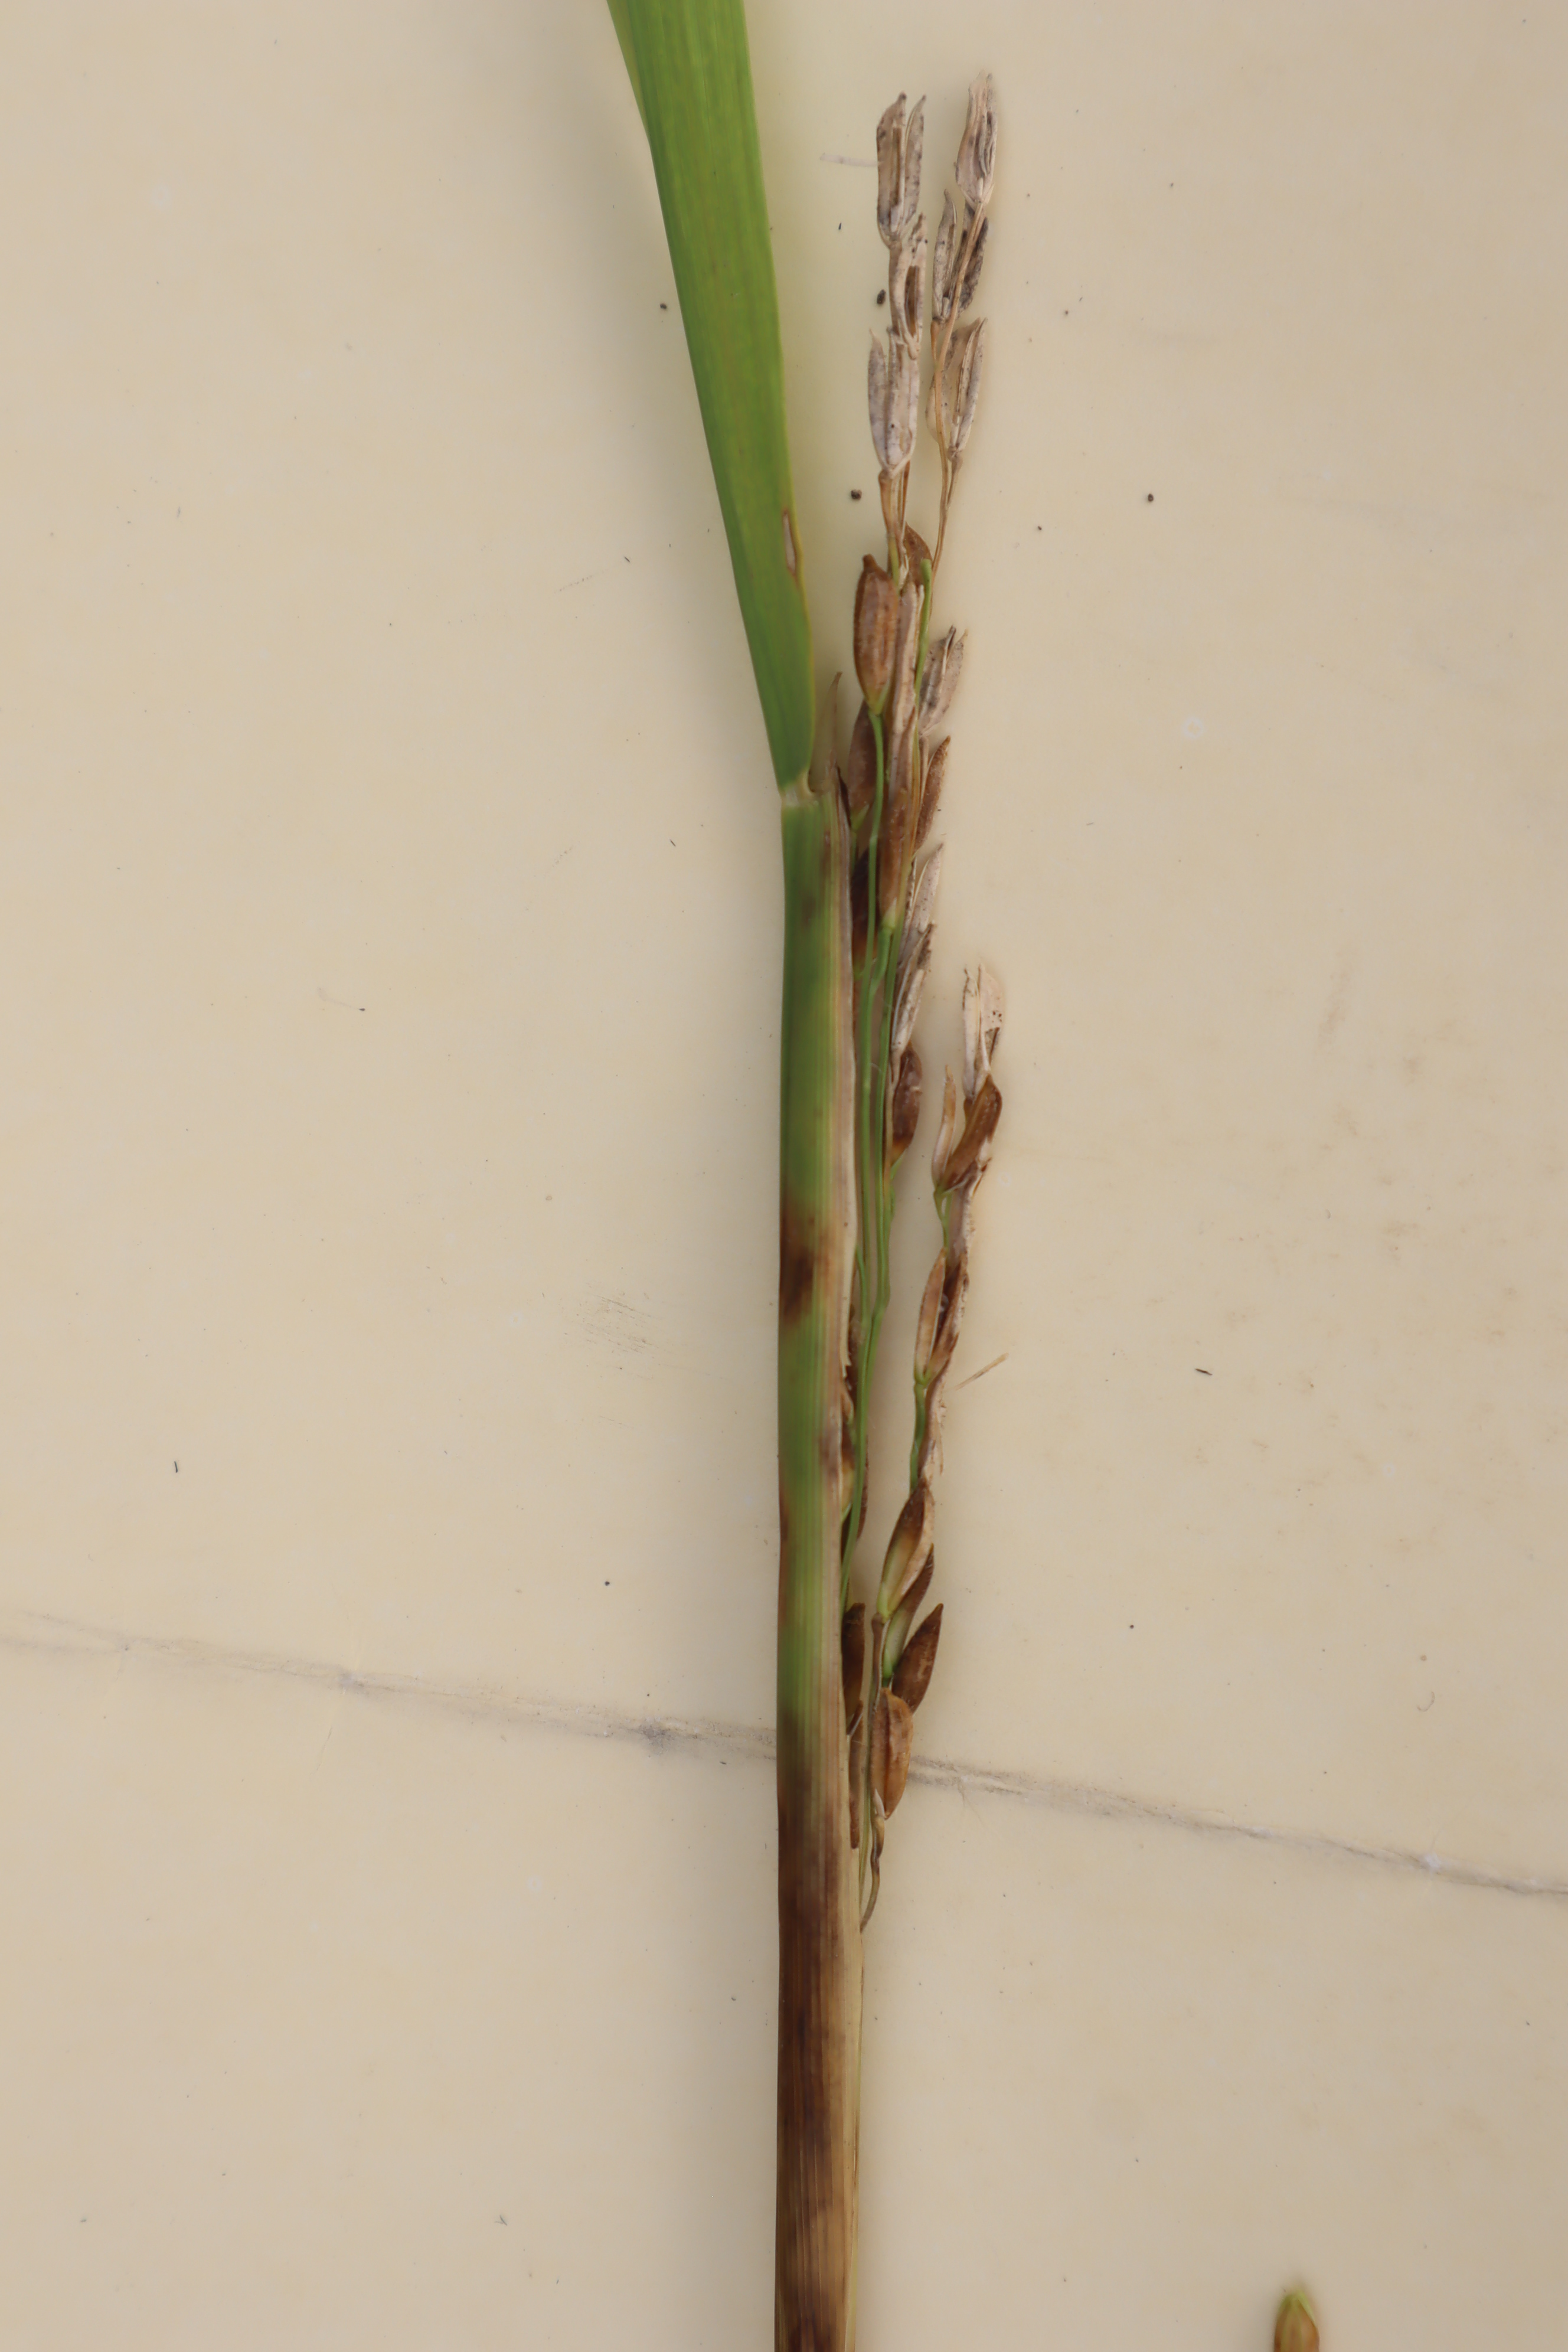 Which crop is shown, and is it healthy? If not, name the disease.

rice, sarocladium oryzae
